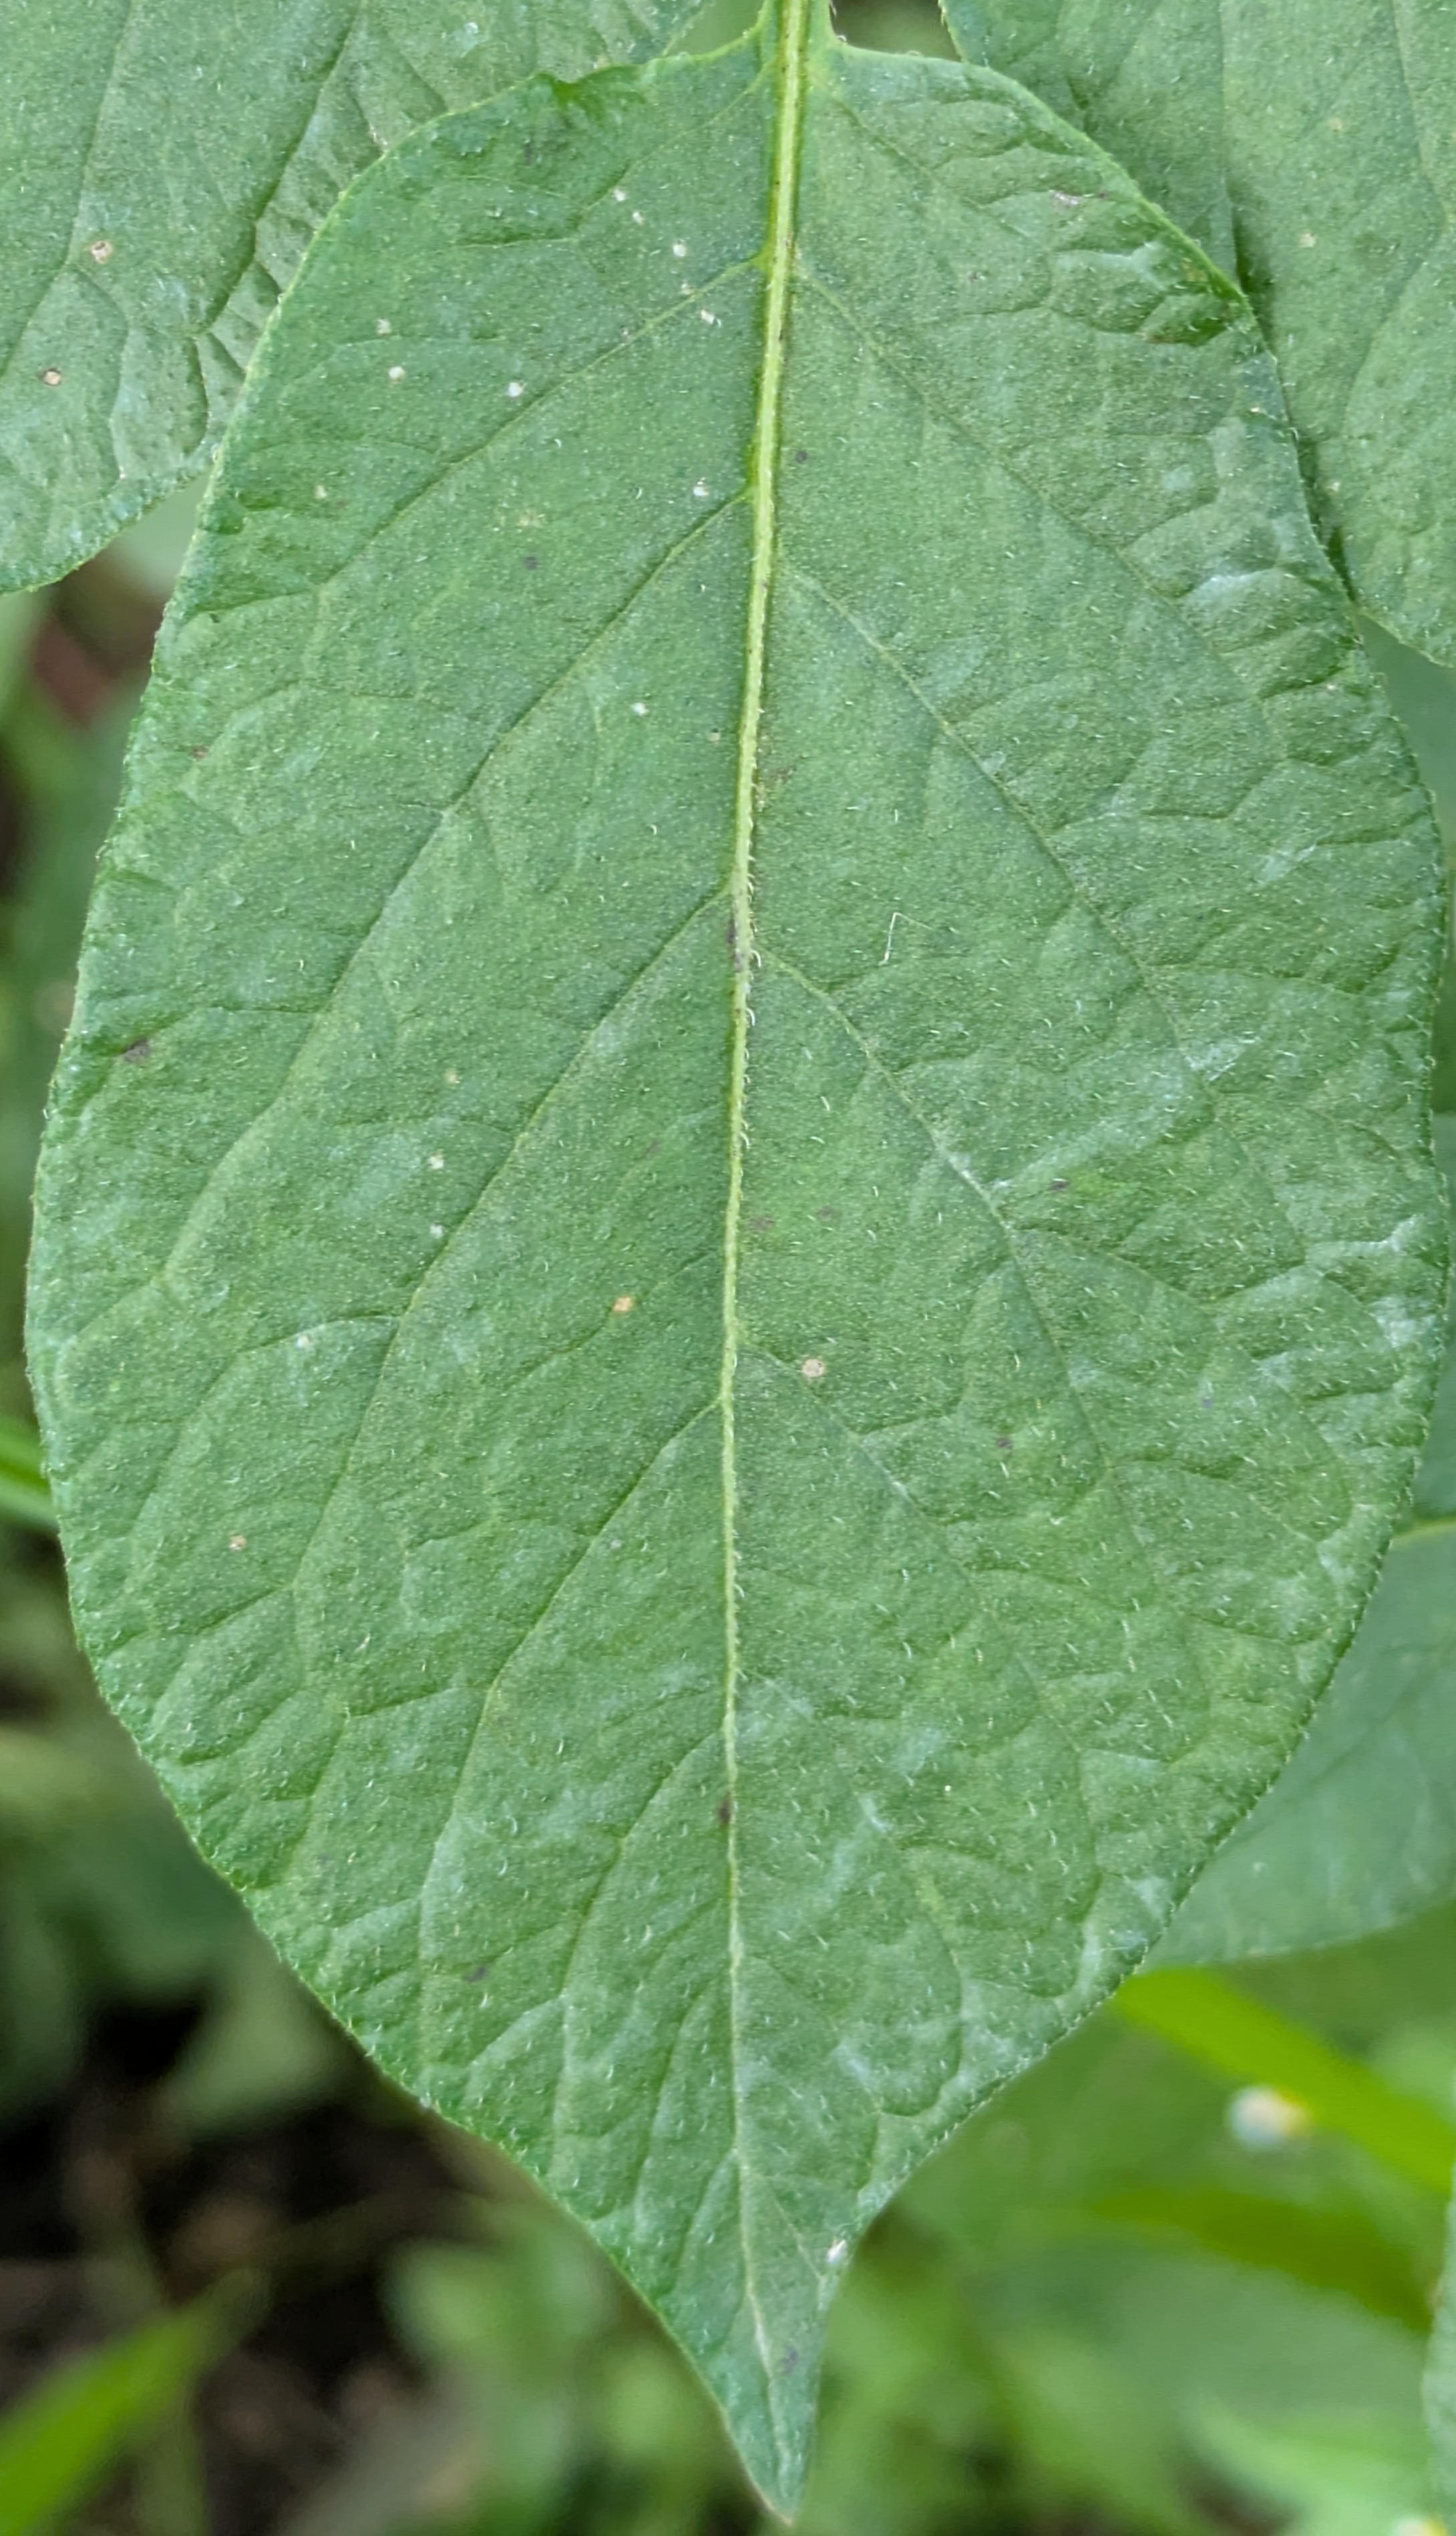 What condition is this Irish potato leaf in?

healthy
